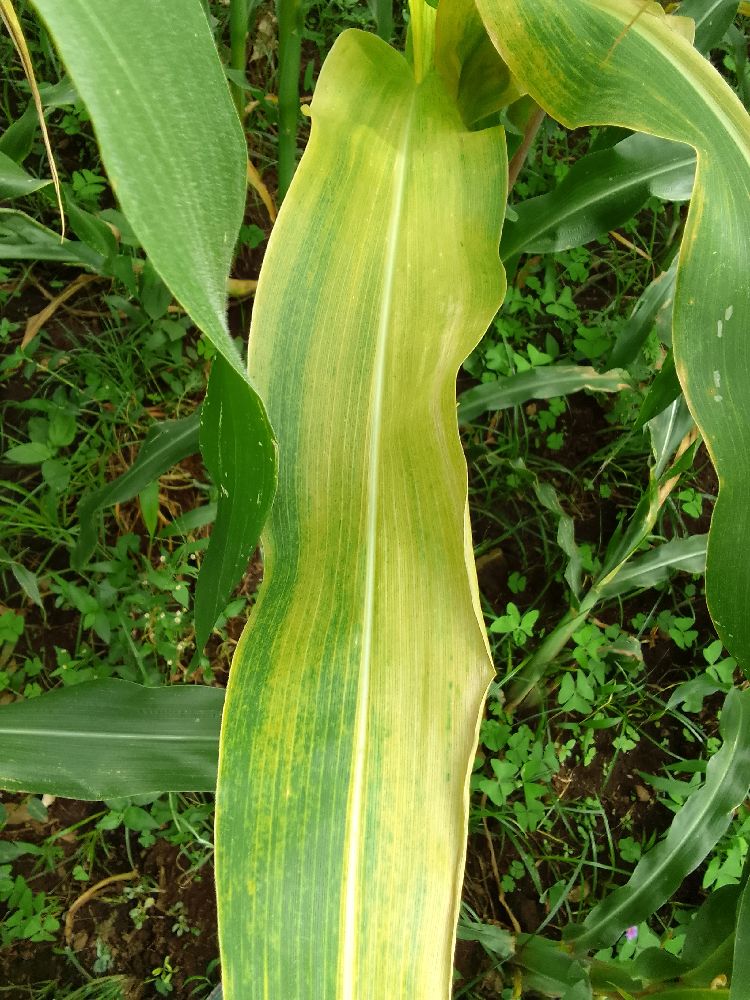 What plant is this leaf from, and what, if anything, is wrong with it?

maize, maize lethal necrosis
